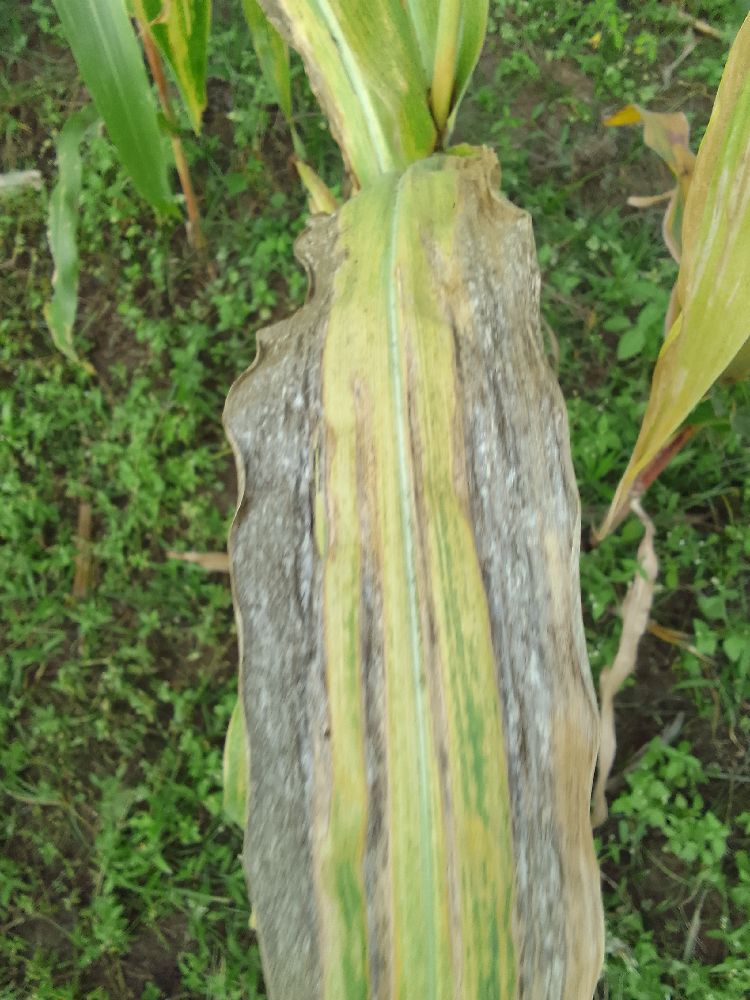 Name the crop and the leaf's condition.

maize, maize lethal necrosis
